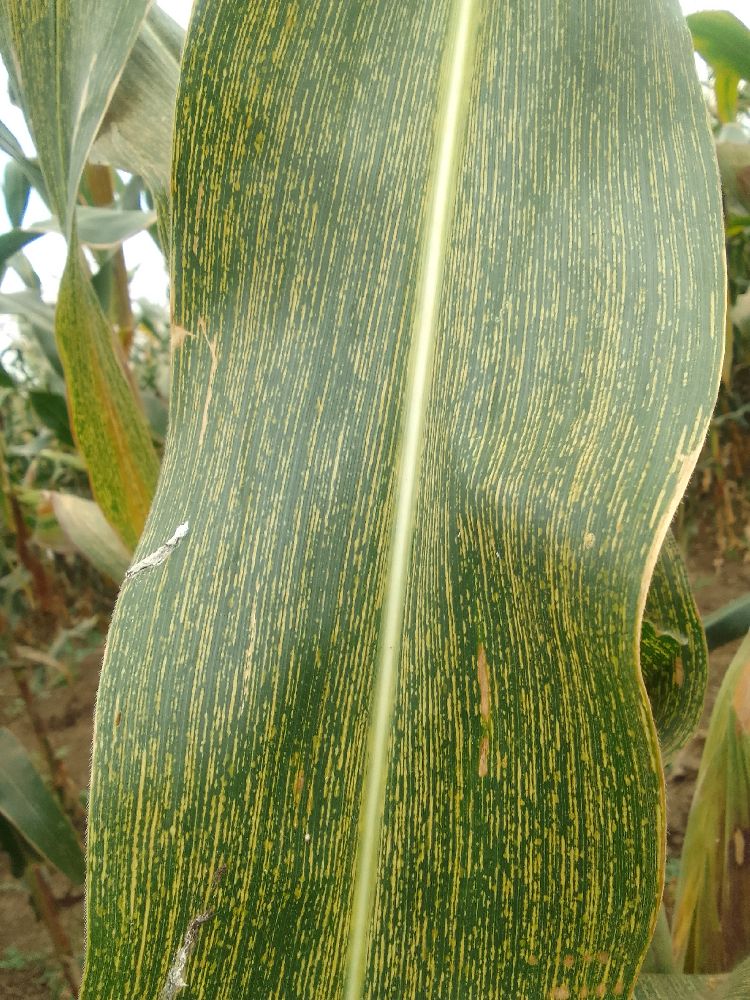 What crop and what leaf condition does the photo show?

maize, maize streak virus
